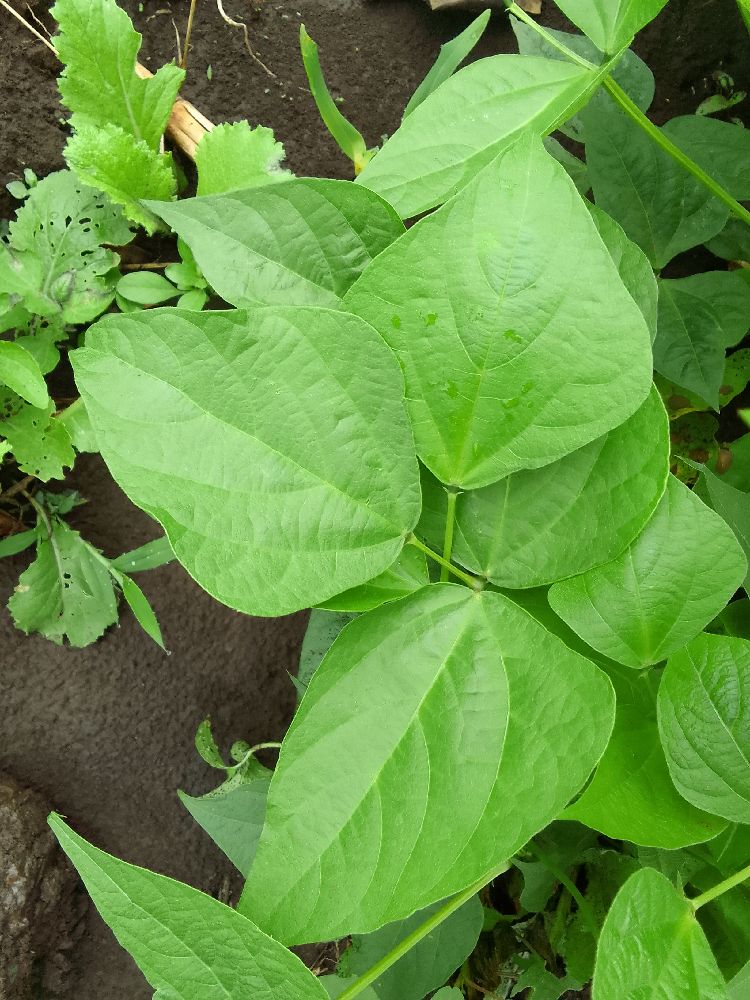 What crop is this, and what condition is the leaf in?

common bean, healthy
